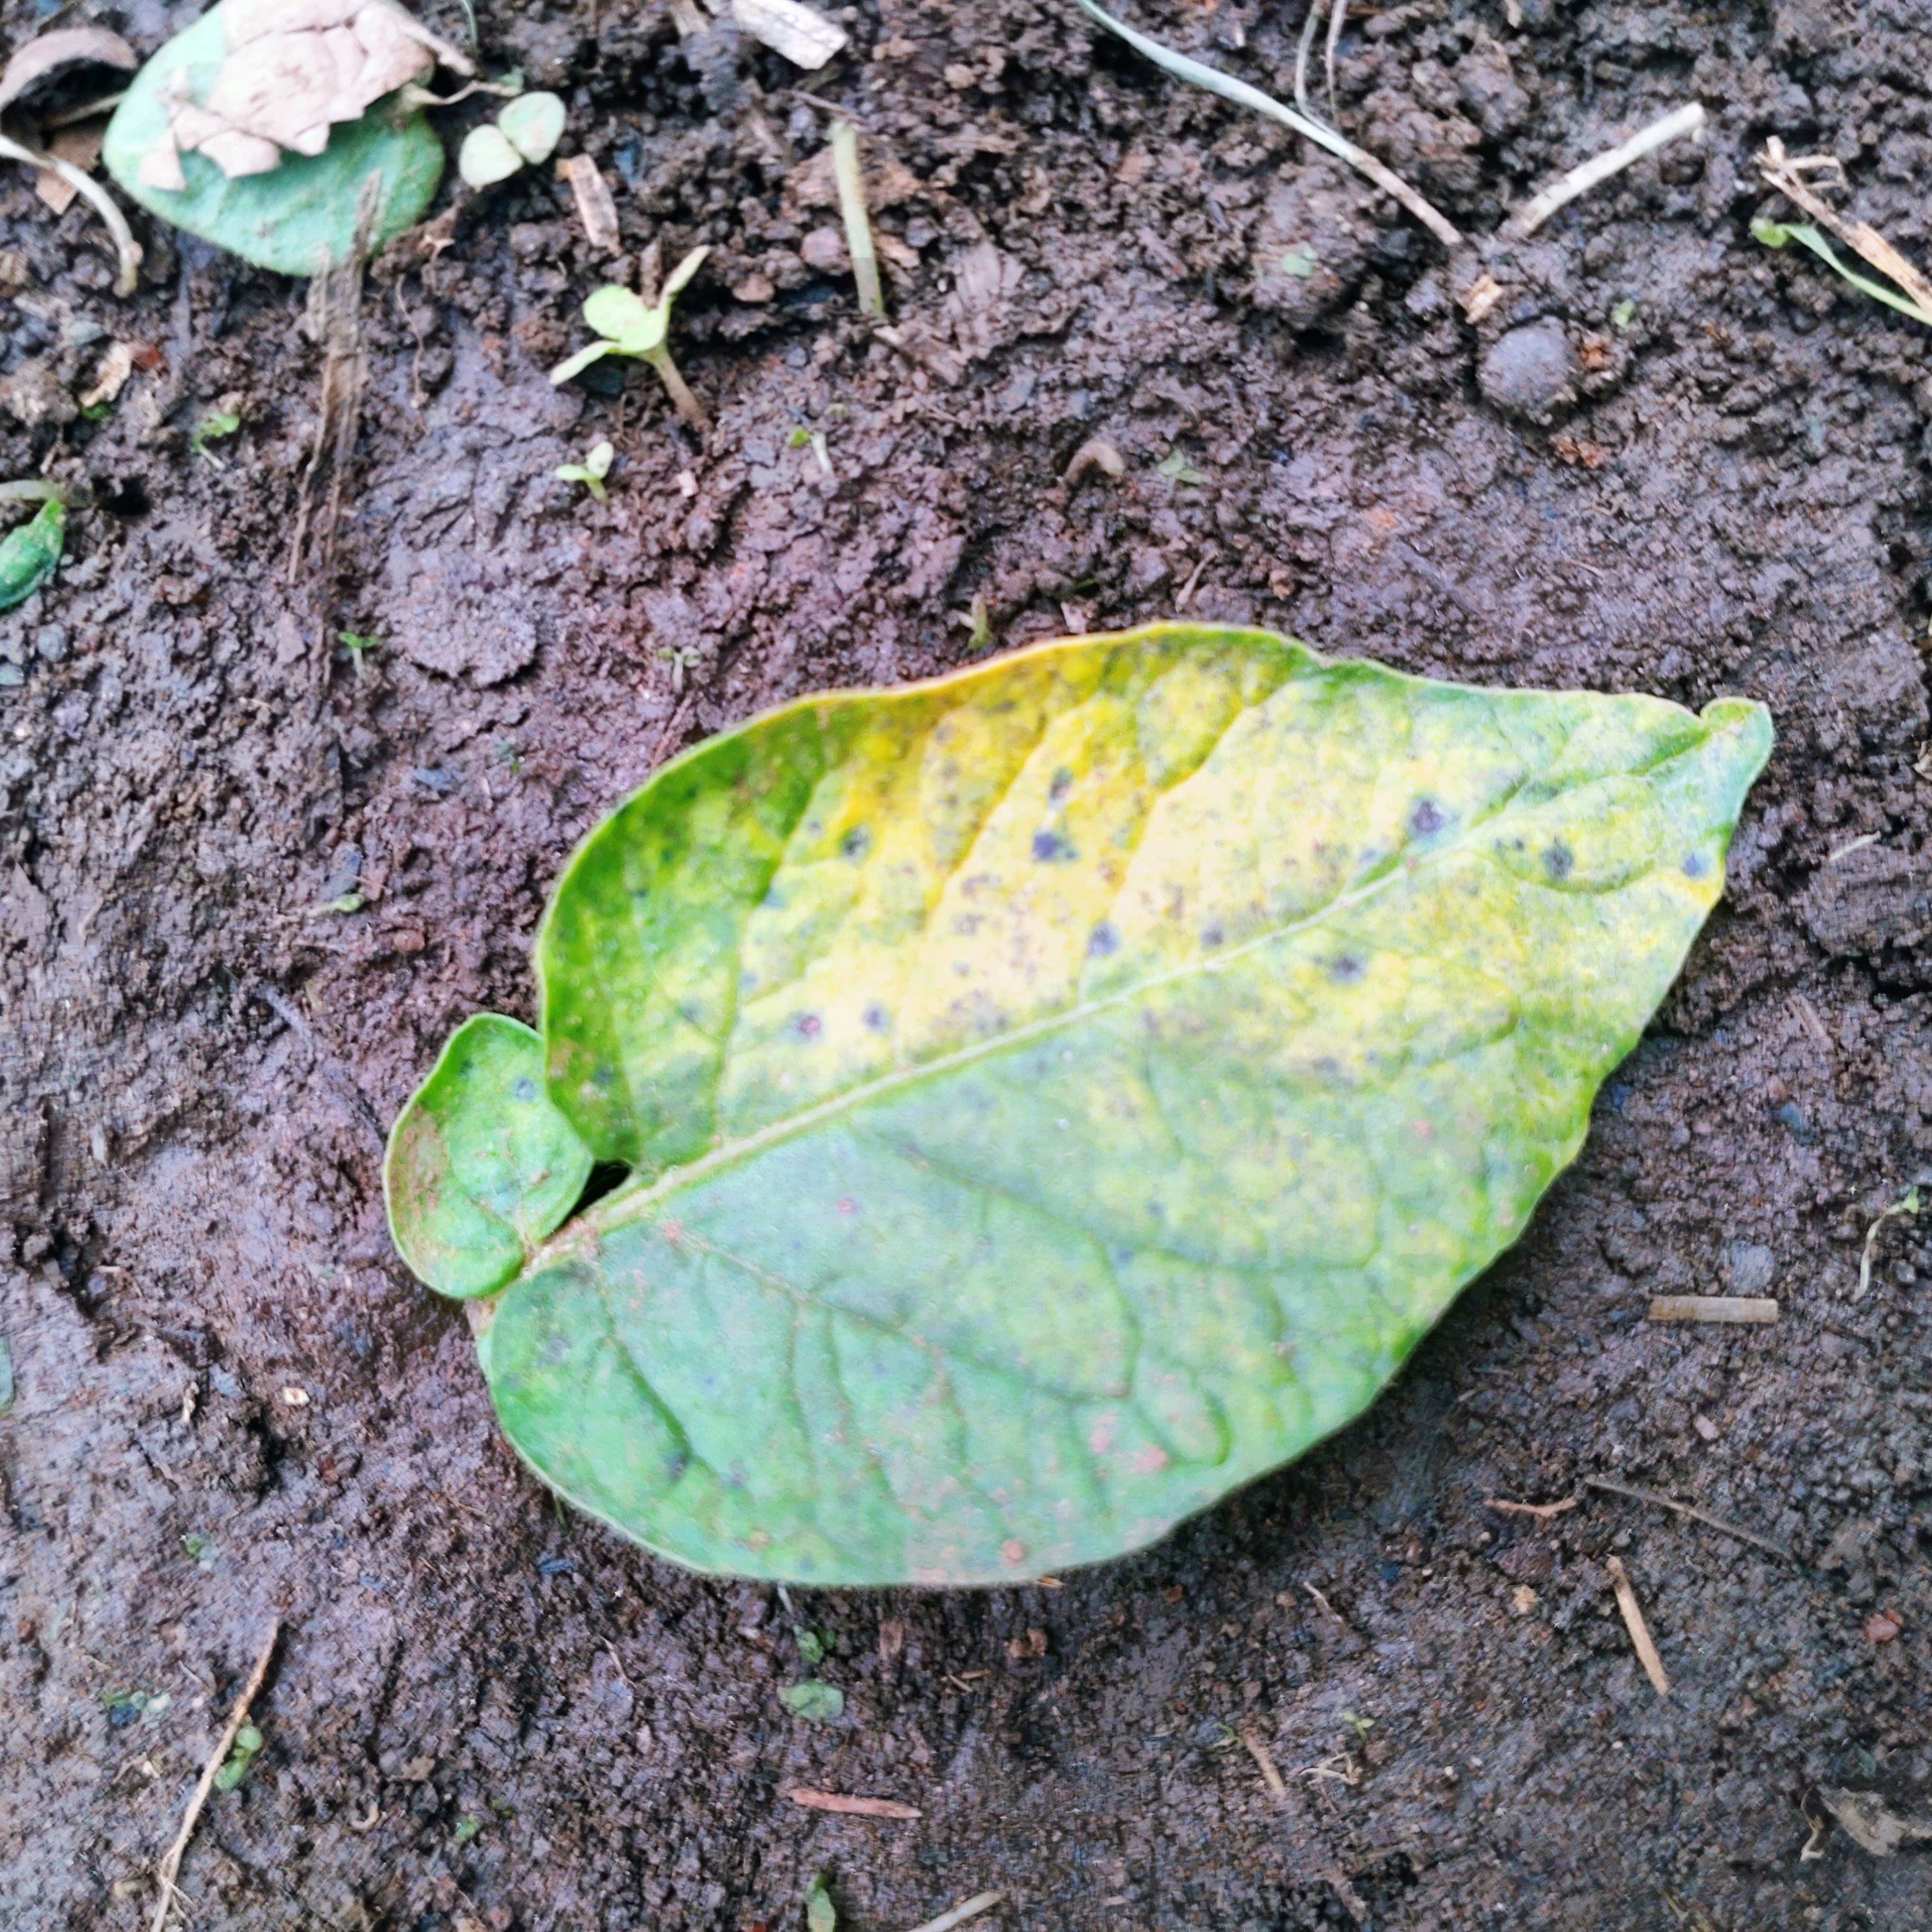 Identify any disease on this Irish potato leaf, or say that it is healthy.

late blight
